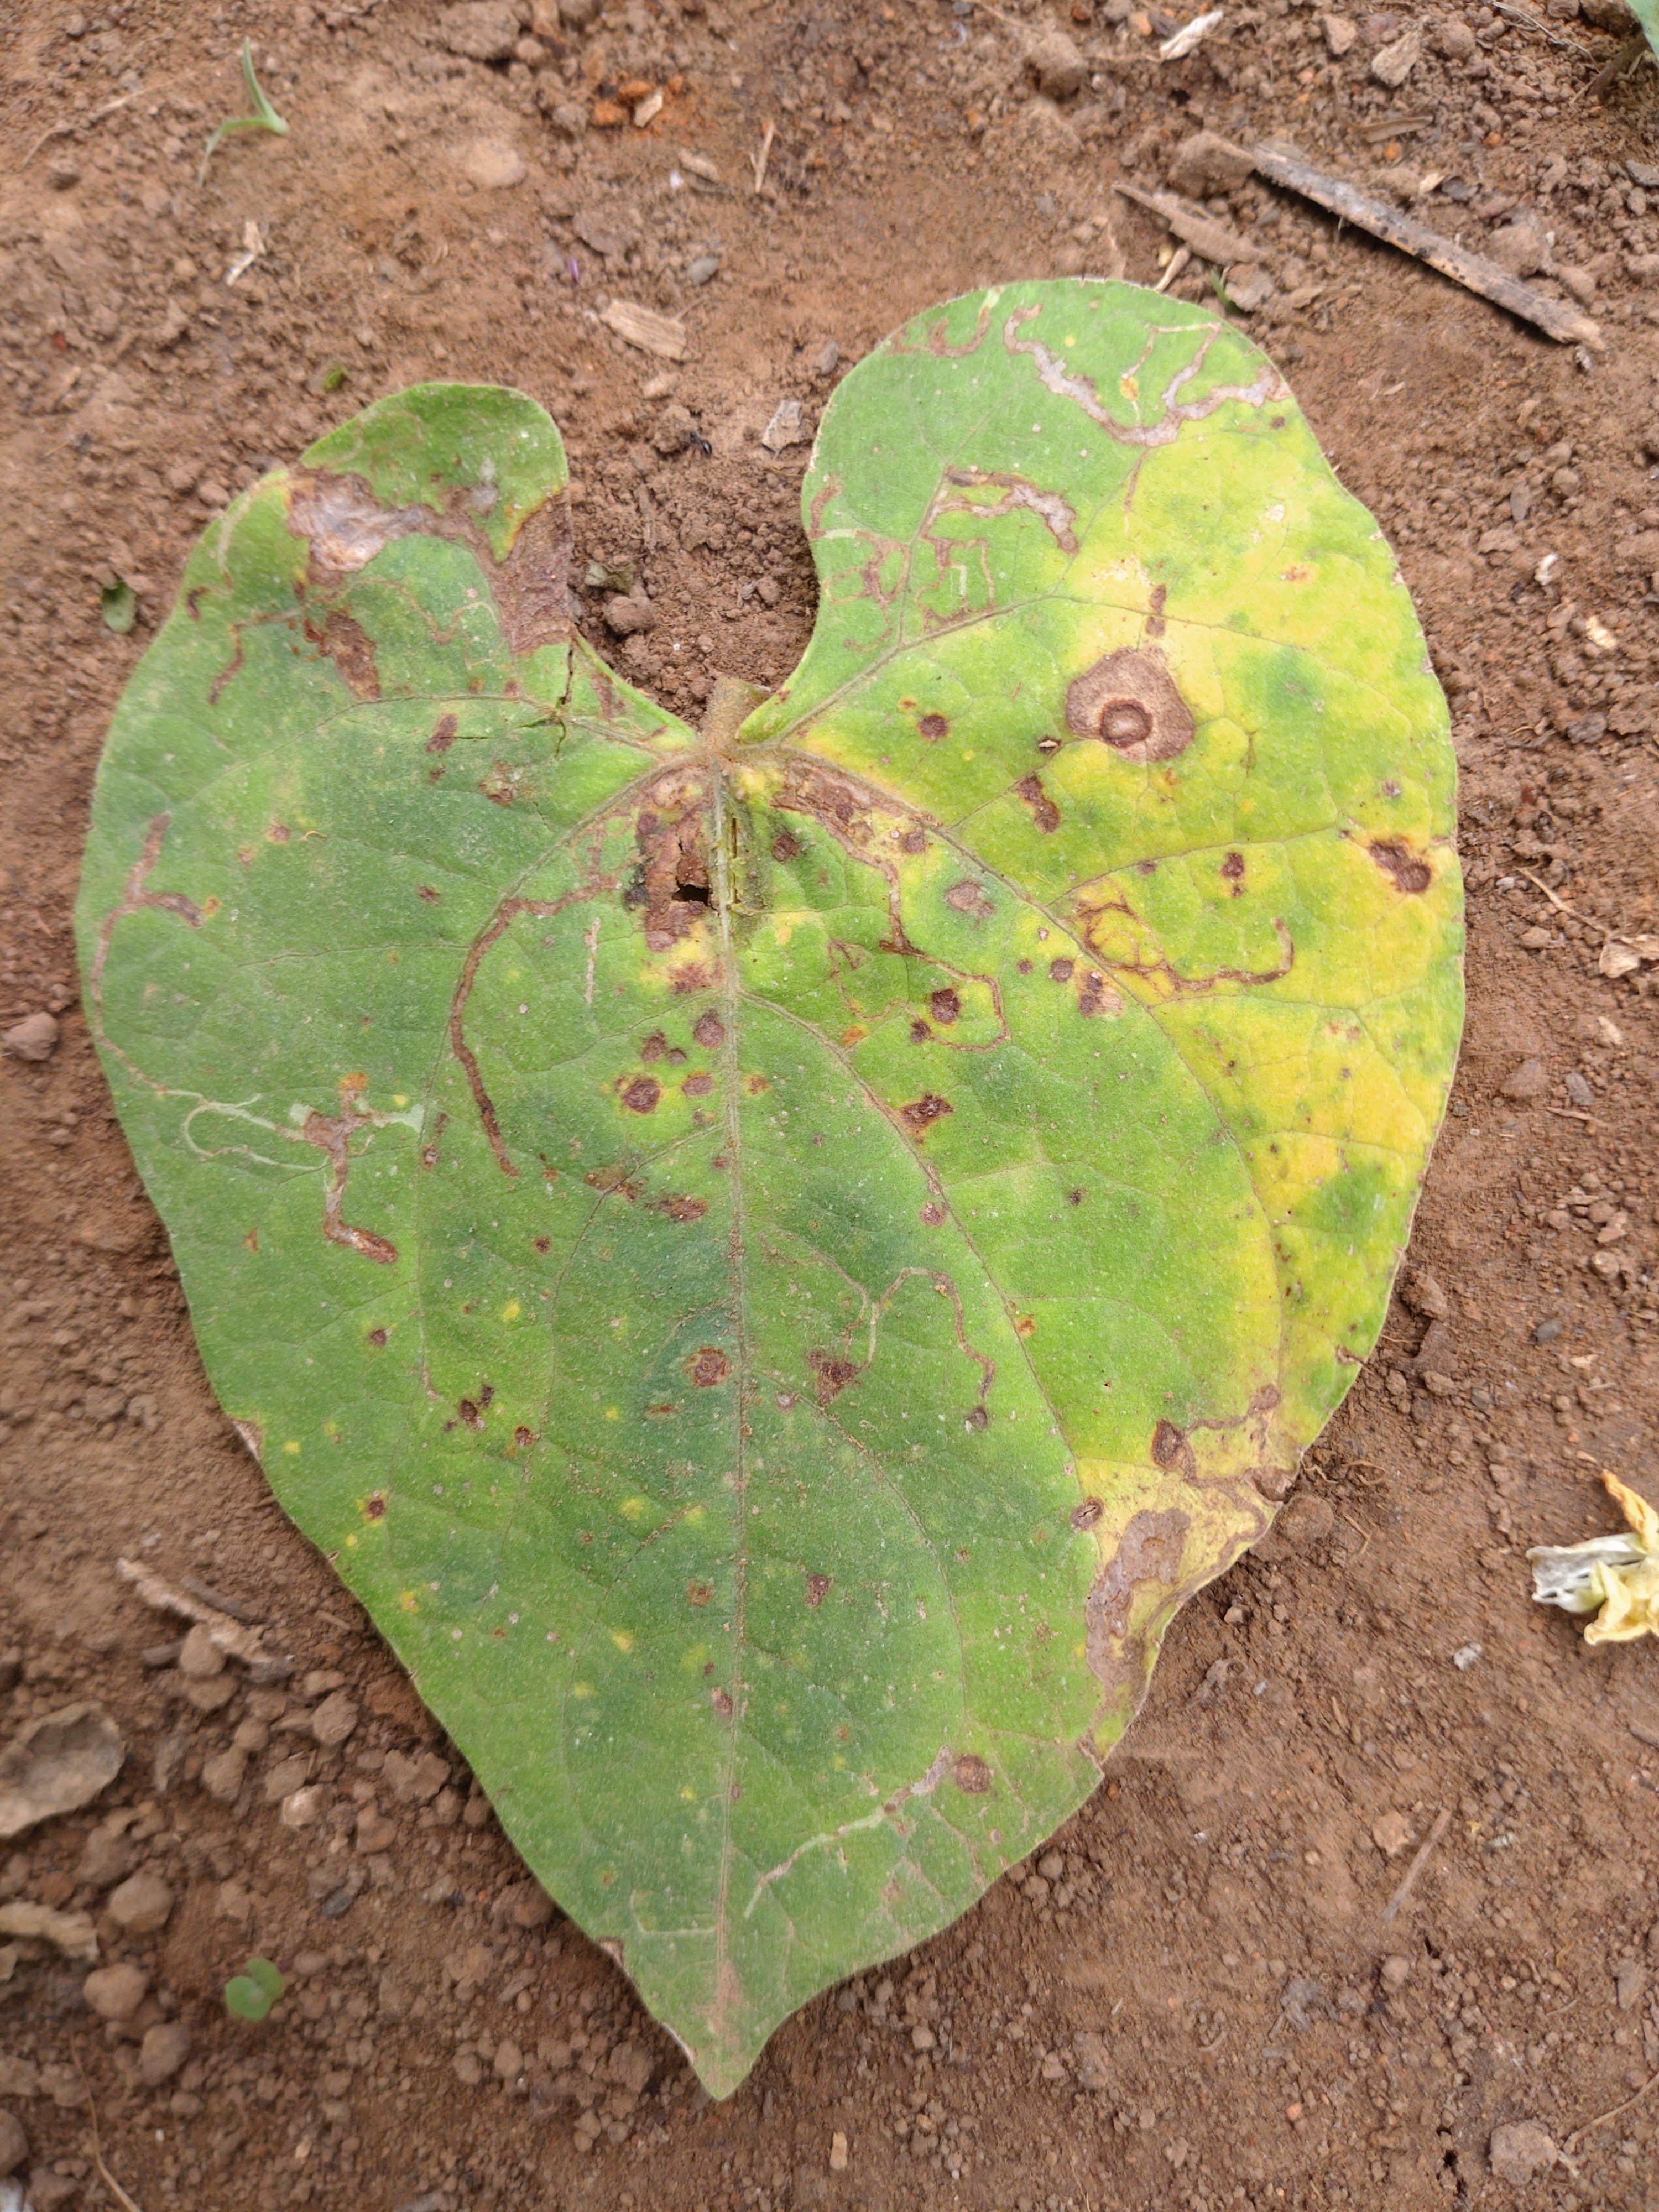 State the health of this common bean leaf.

rust
